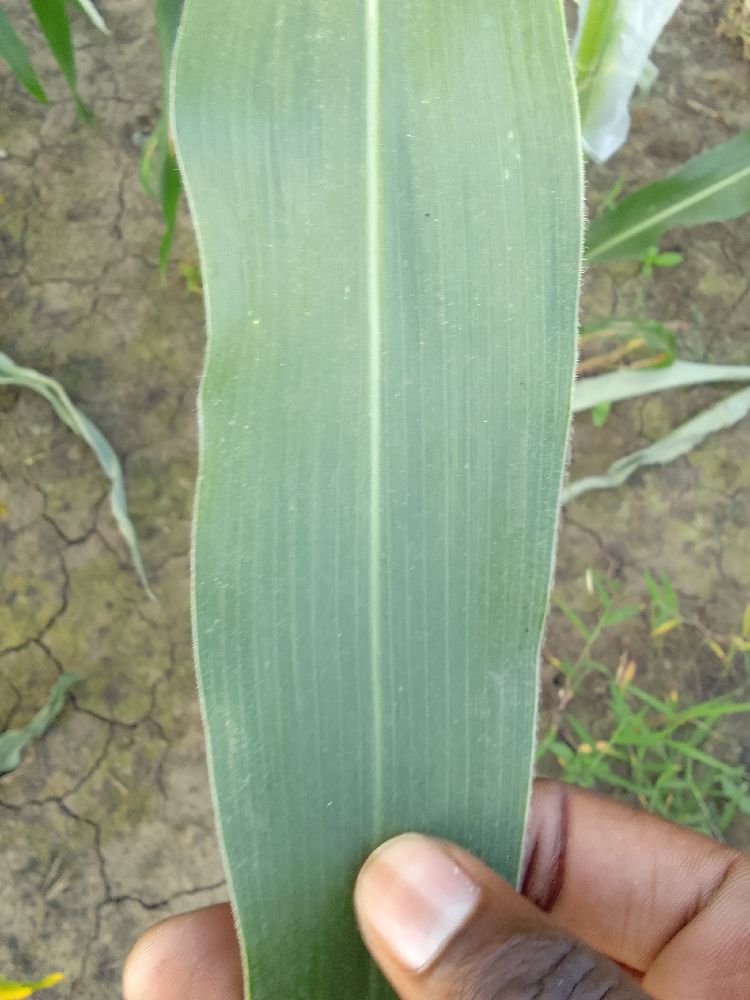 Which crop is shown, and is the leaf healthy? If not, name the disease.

maize, healthy
